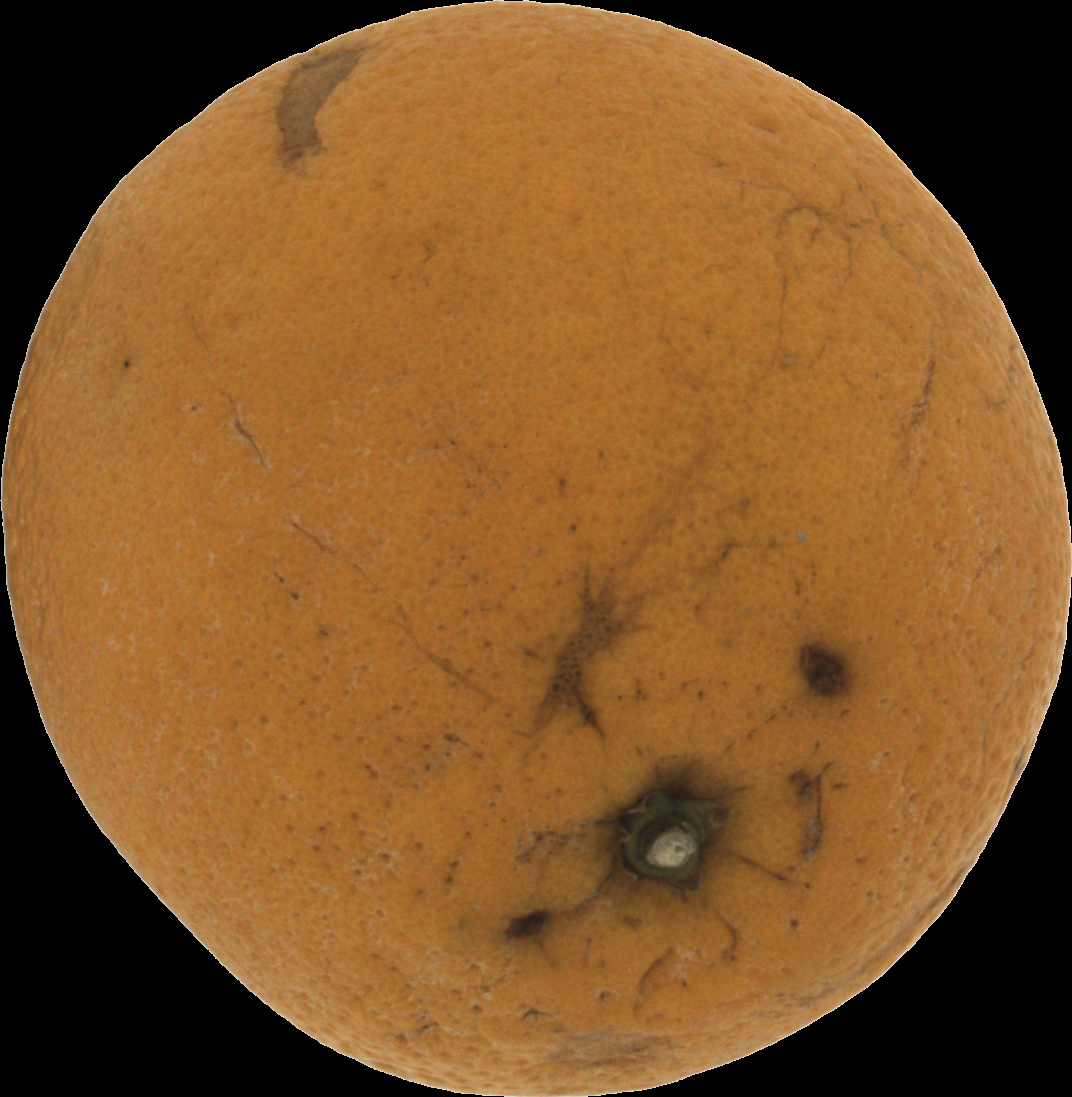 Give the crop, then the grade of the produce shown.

orange, bad
